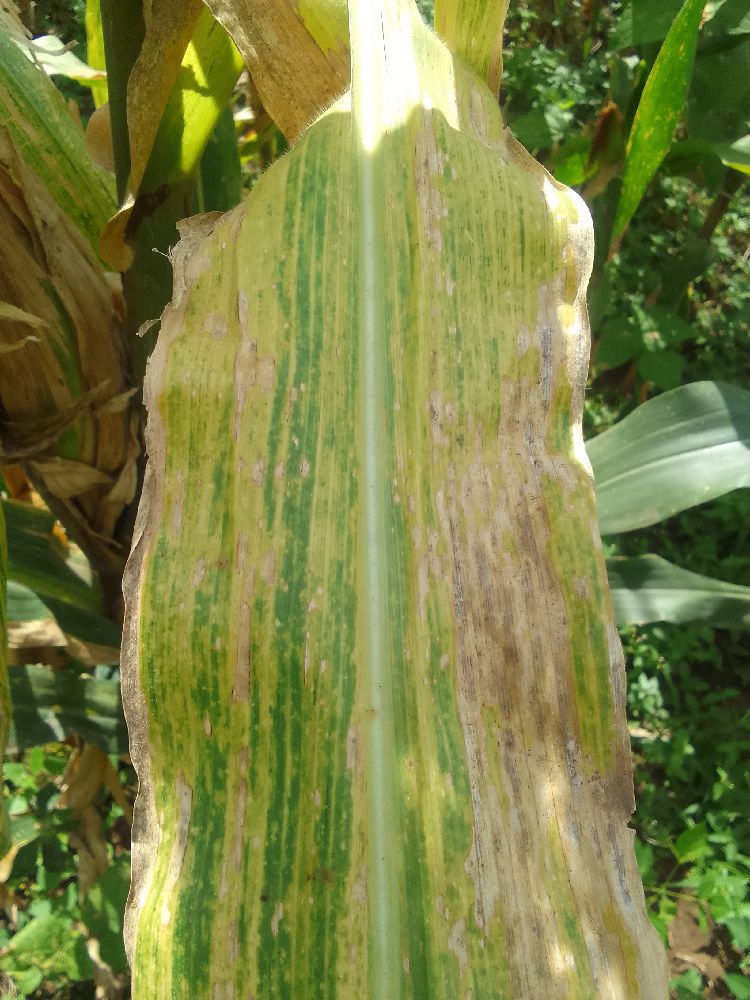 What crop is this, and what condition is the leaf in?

maize, maize lethal necrosis
